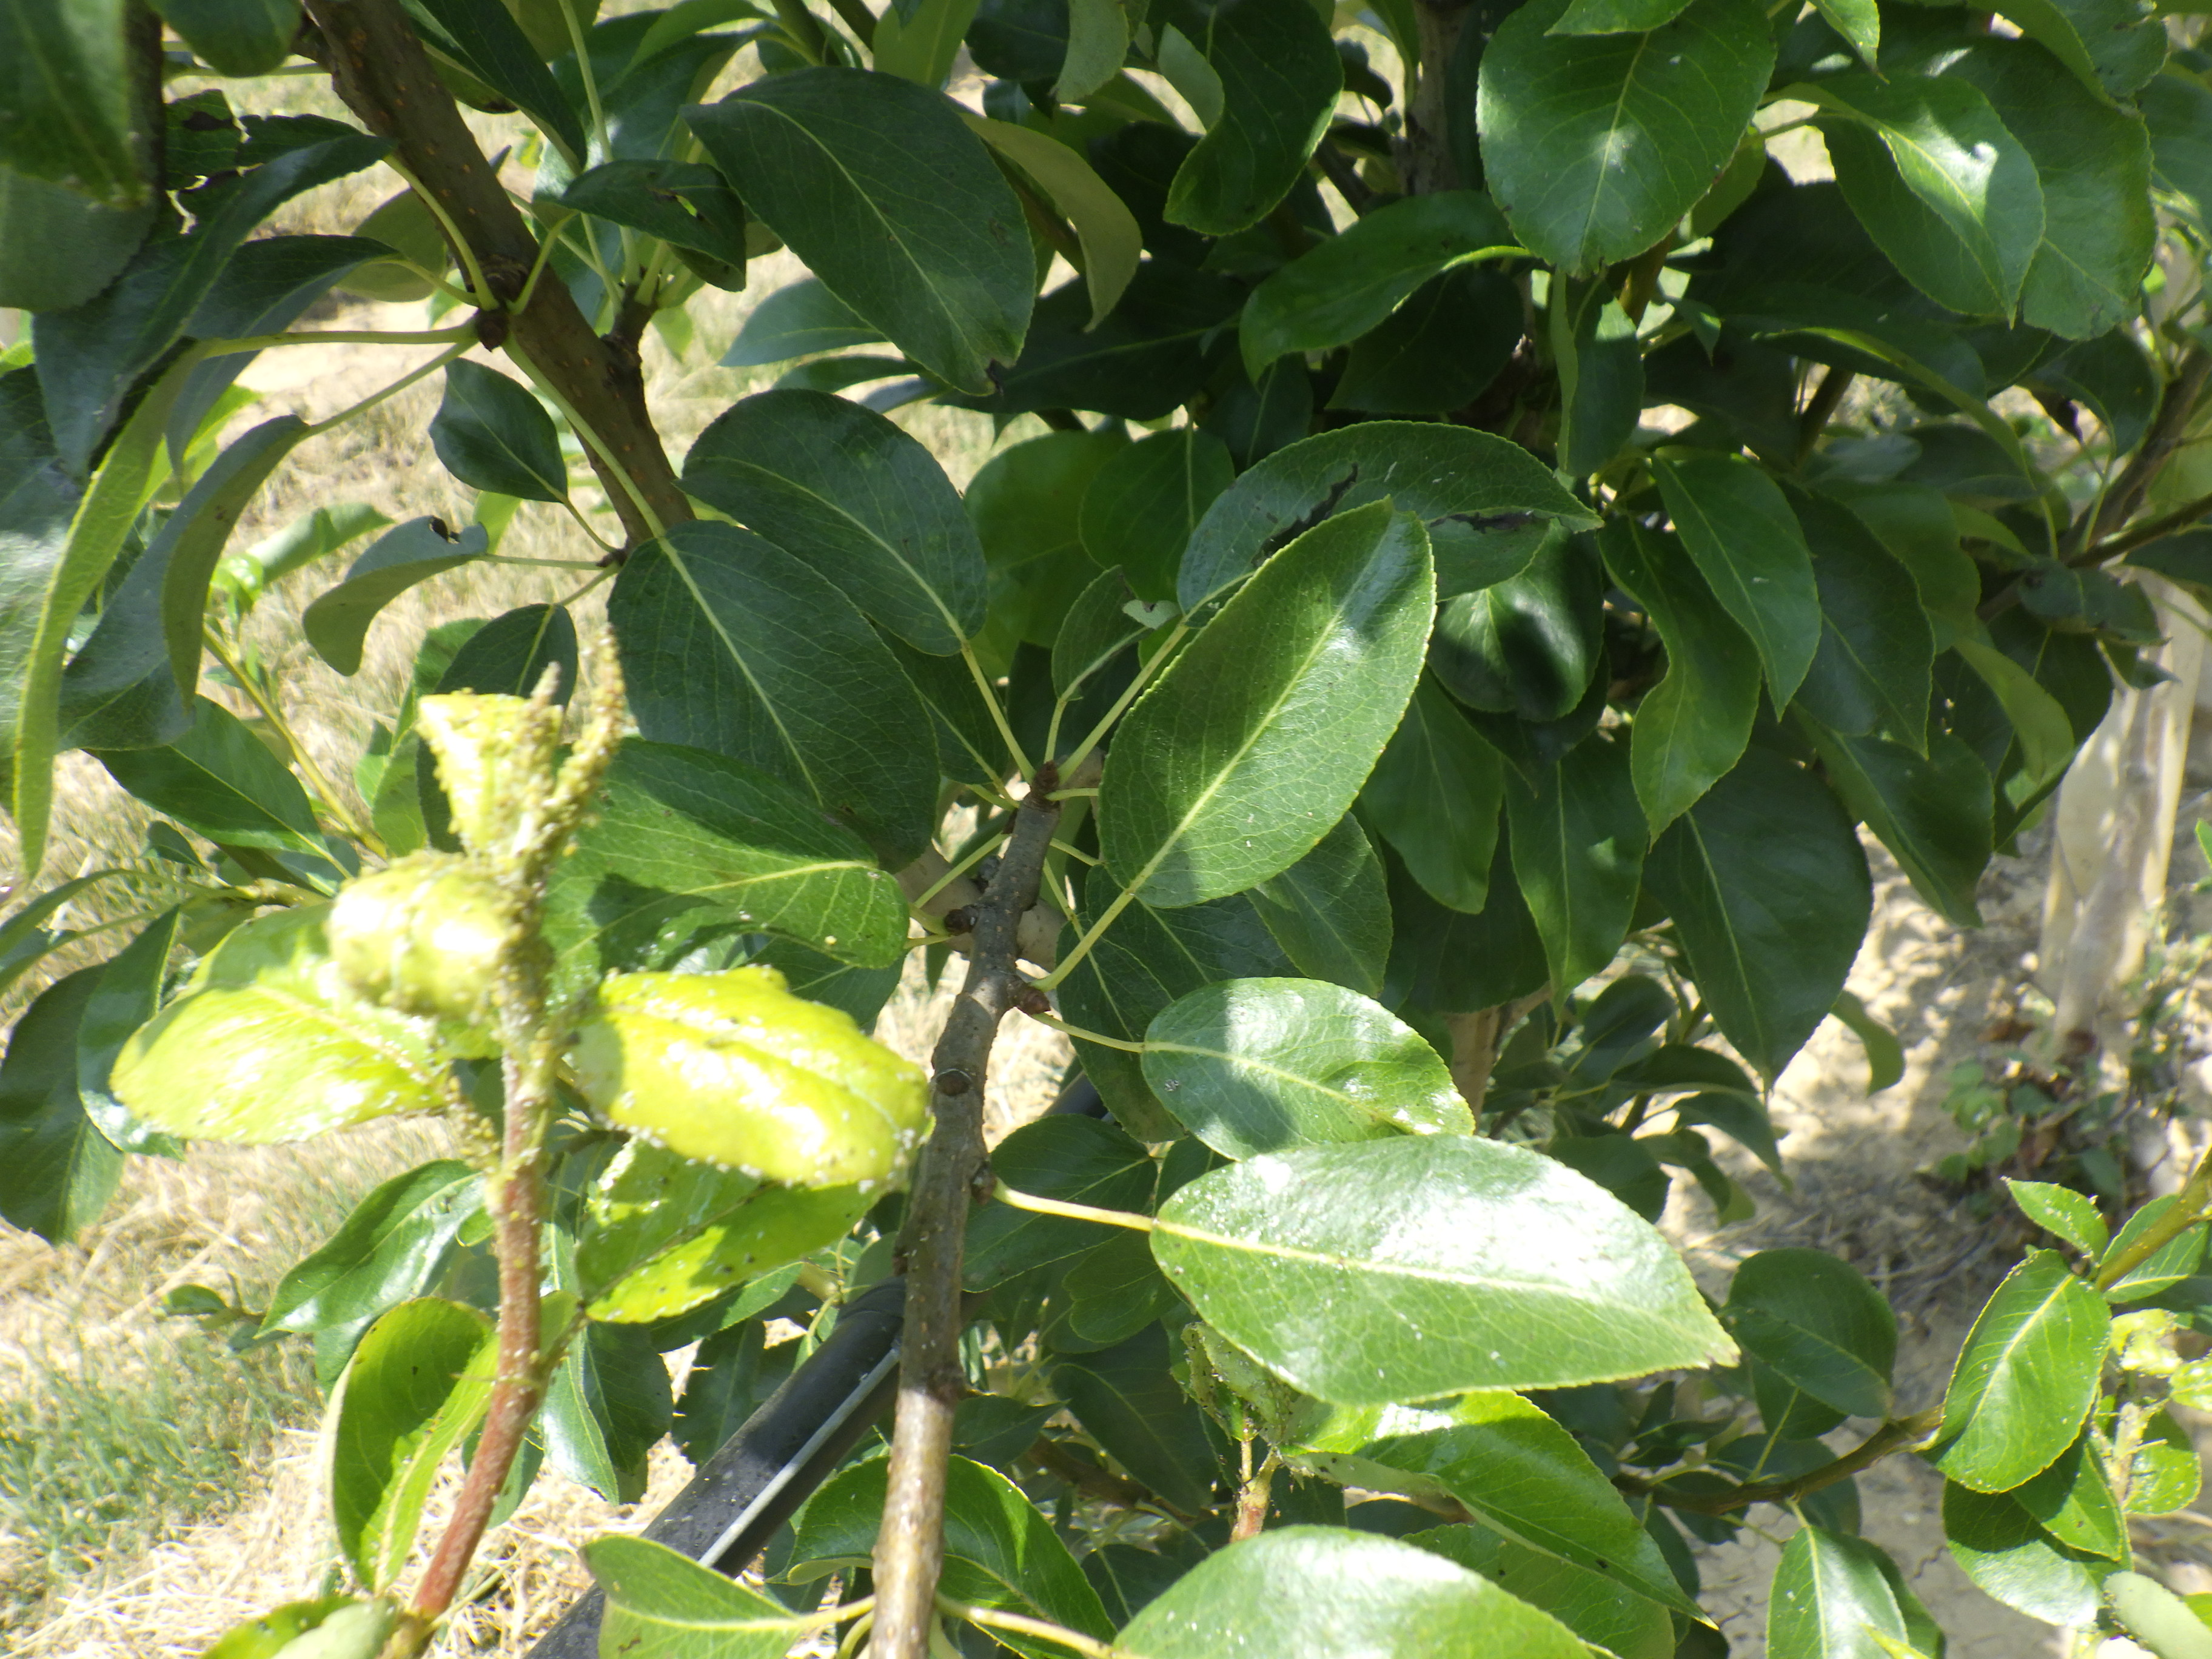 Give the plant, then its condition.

pear, aphids, mechanical damage
